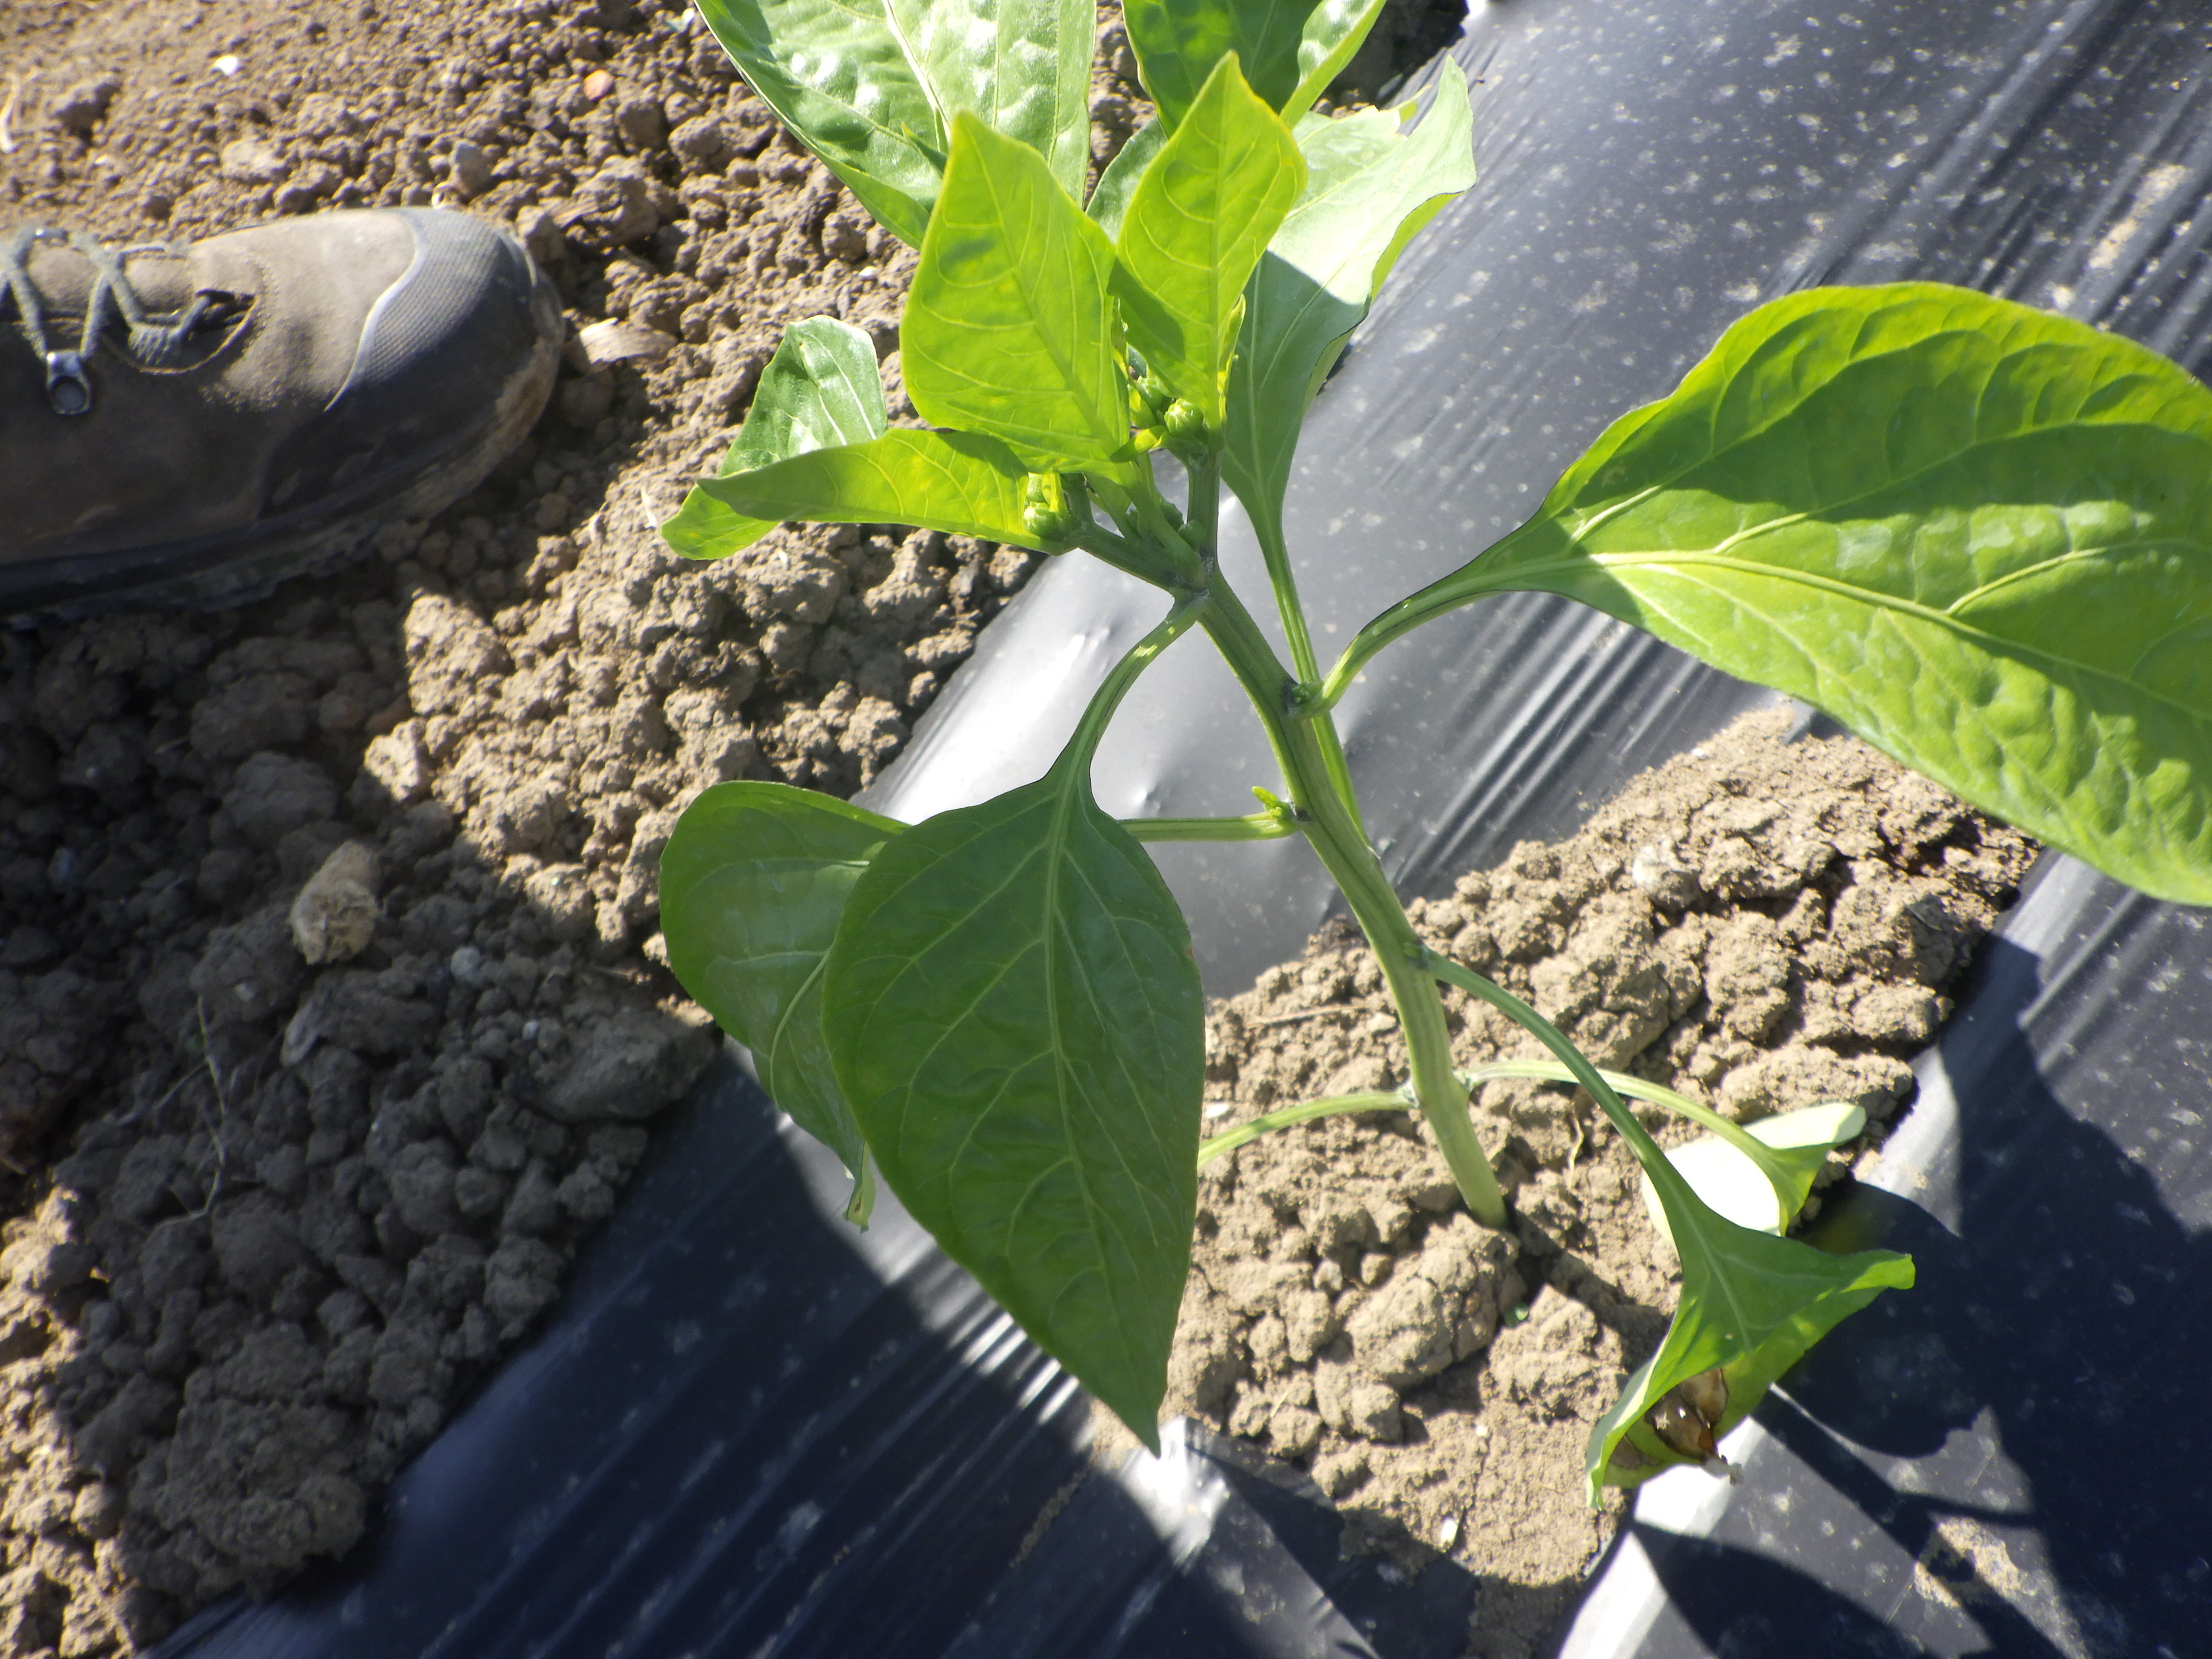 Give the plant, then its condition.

bell pepper, nutrient deficiency, unknown
